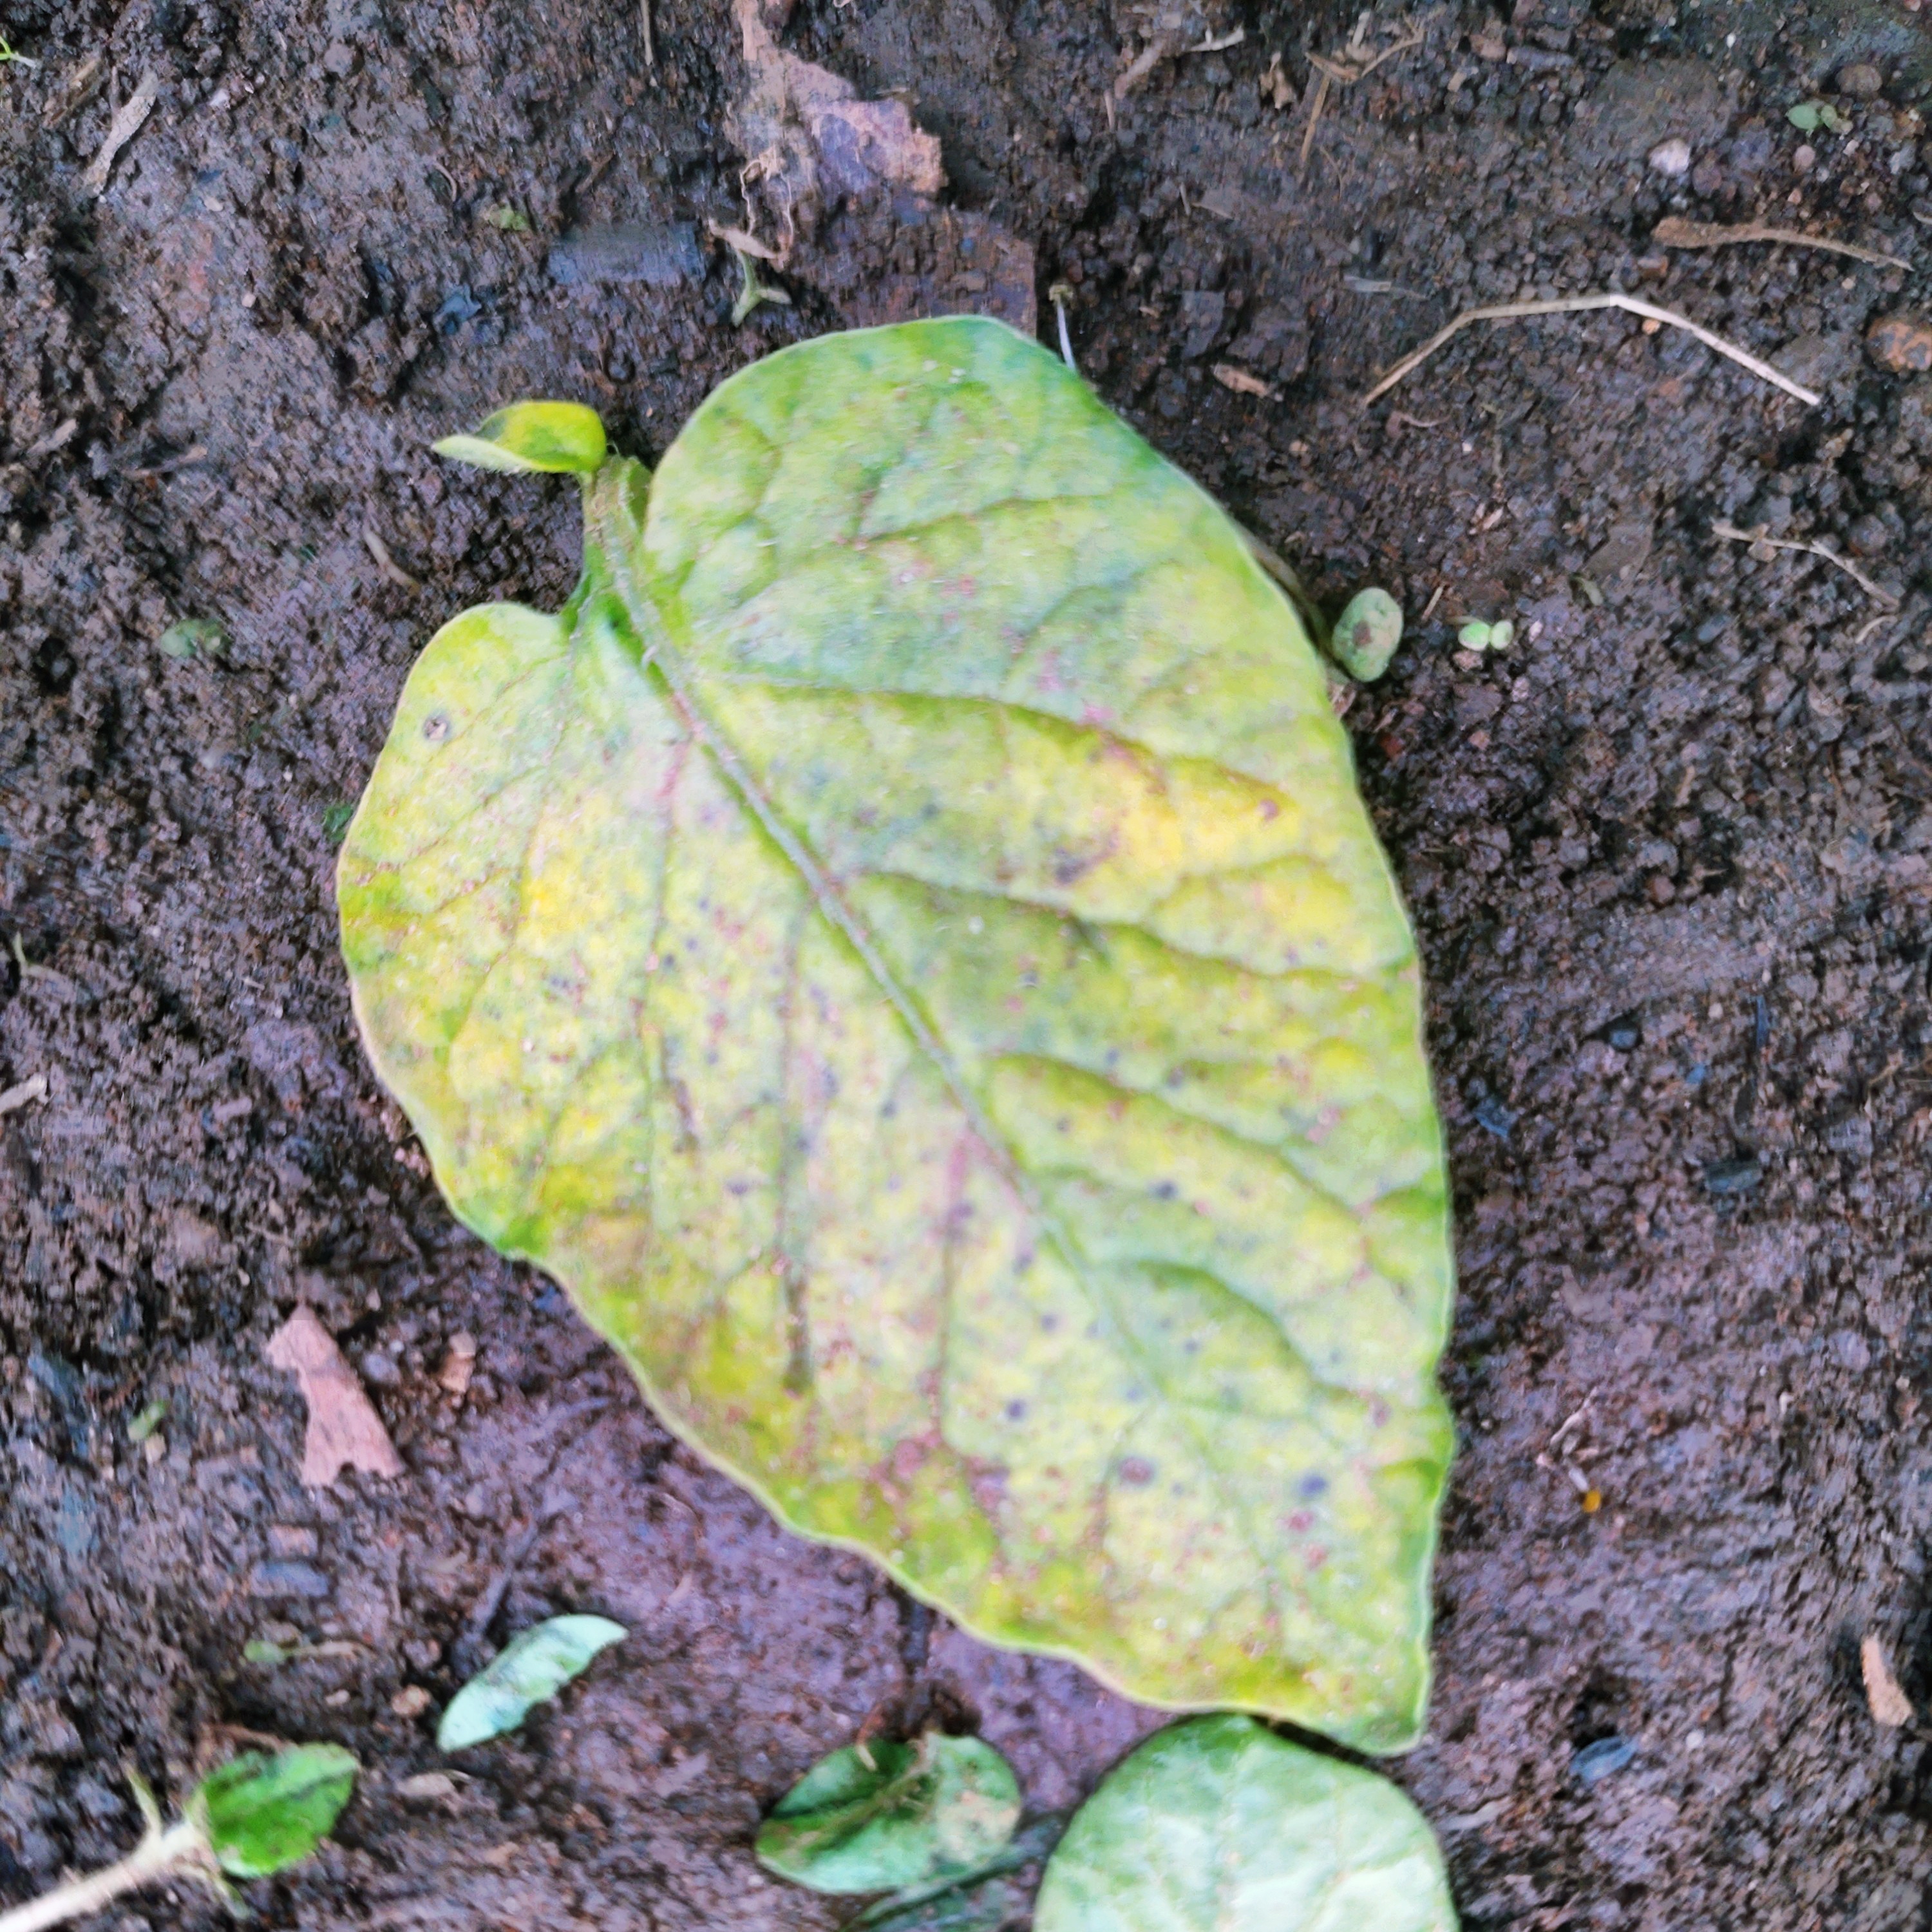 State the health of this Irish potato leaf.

late blight
